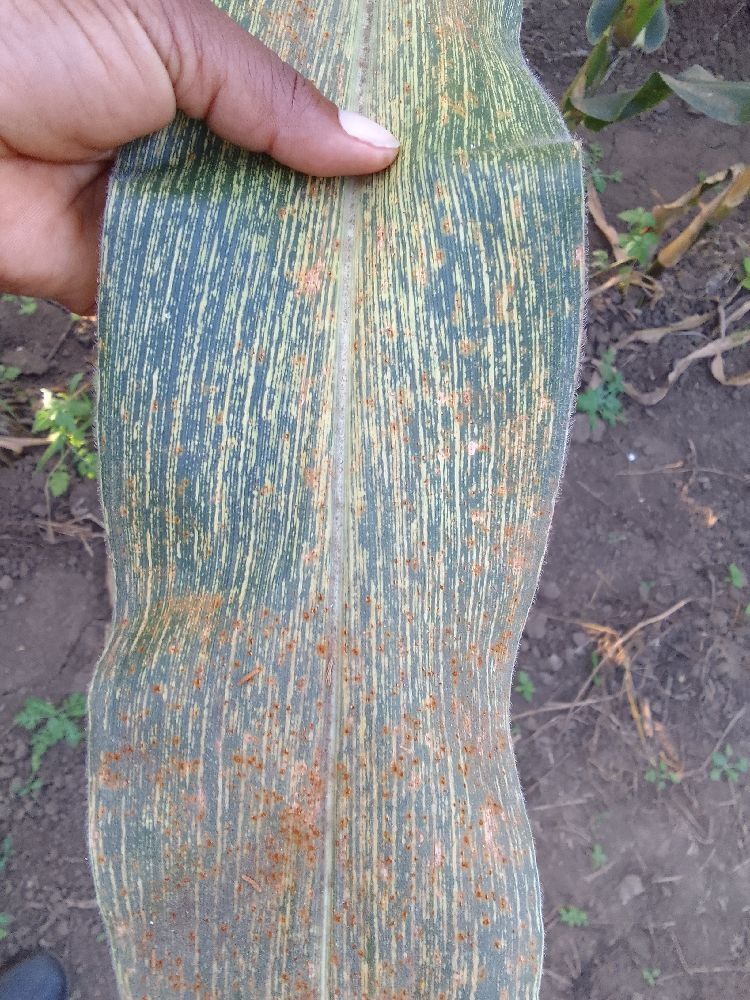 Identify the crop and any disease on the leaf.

maize, maize streak virus
